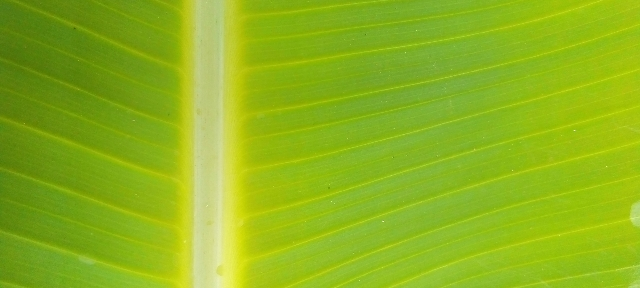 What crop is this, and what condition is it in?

banana, healthy
